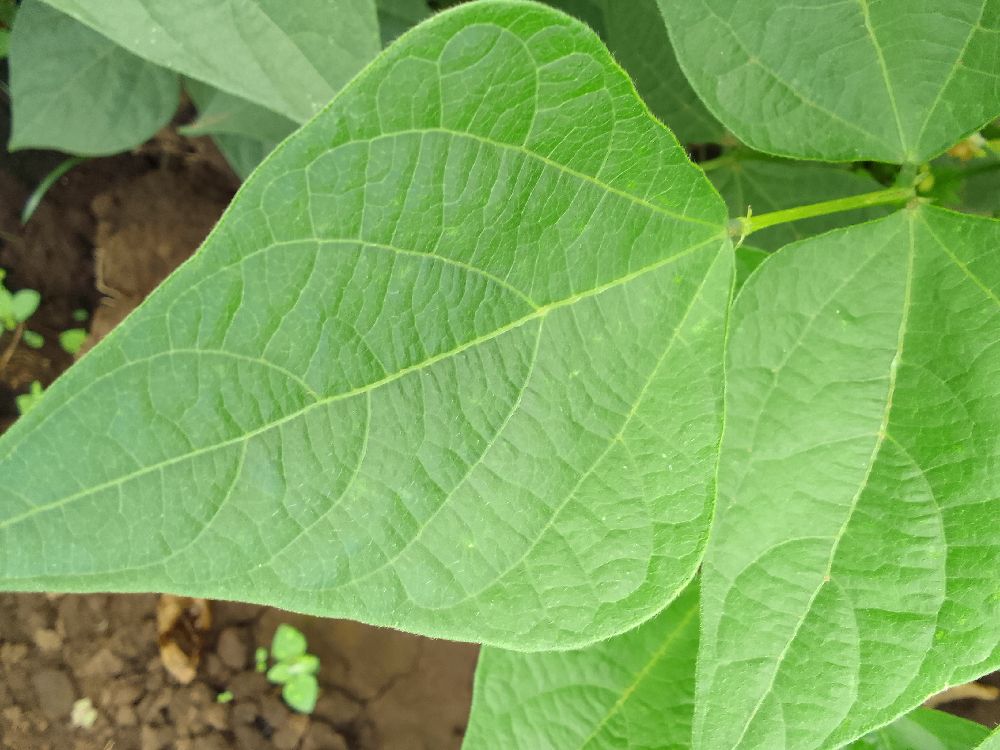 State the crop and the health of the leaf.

common bean, healthy
